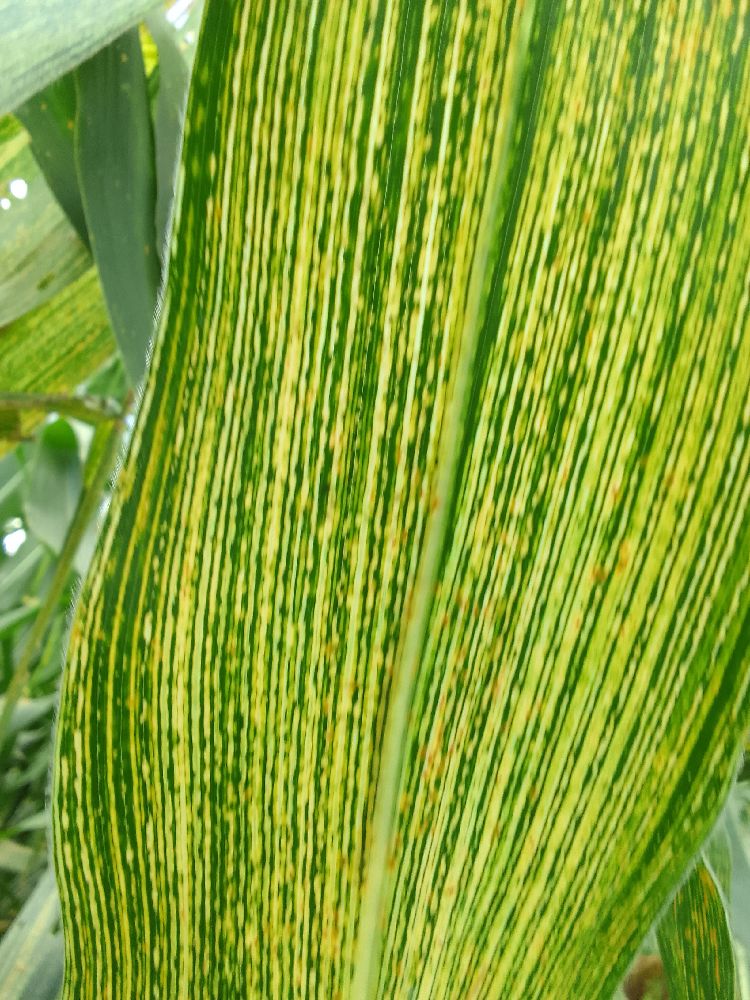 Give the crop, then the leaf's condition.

maize, maize streak virus
